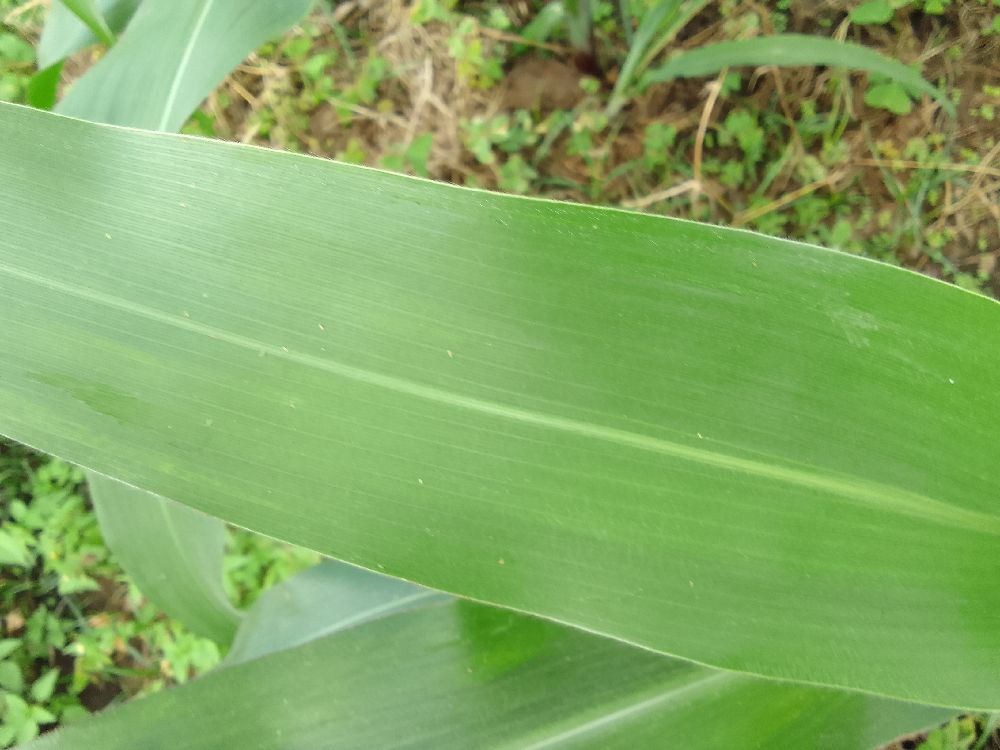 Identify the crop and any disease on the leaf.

maize, healthy
